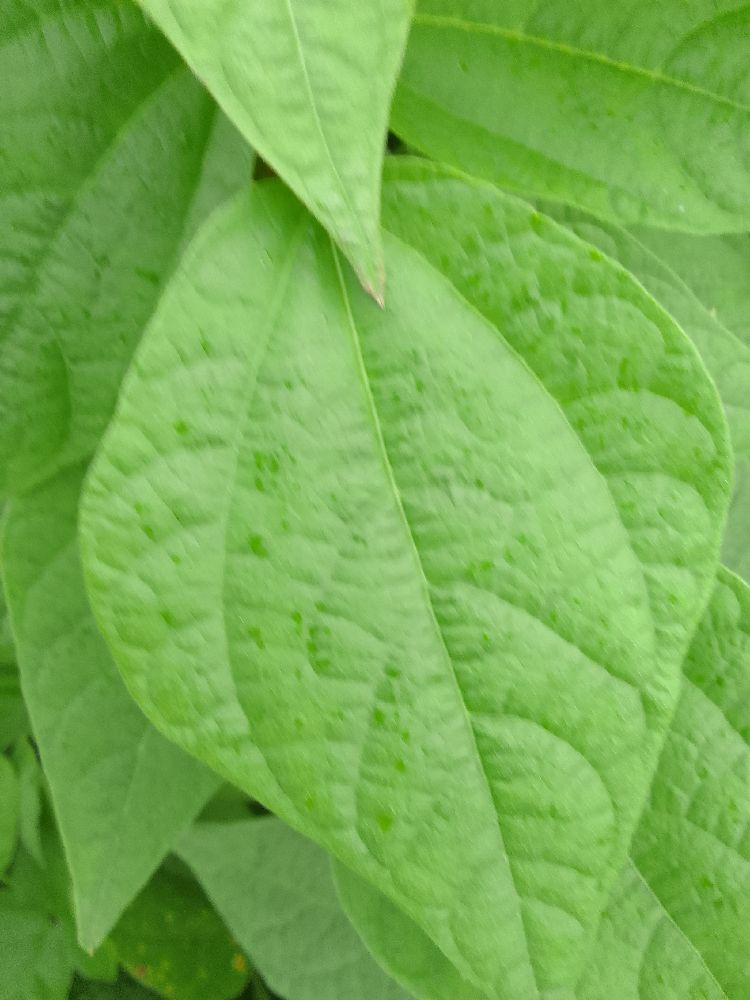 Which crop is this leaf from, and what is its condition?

common bean, healthy
